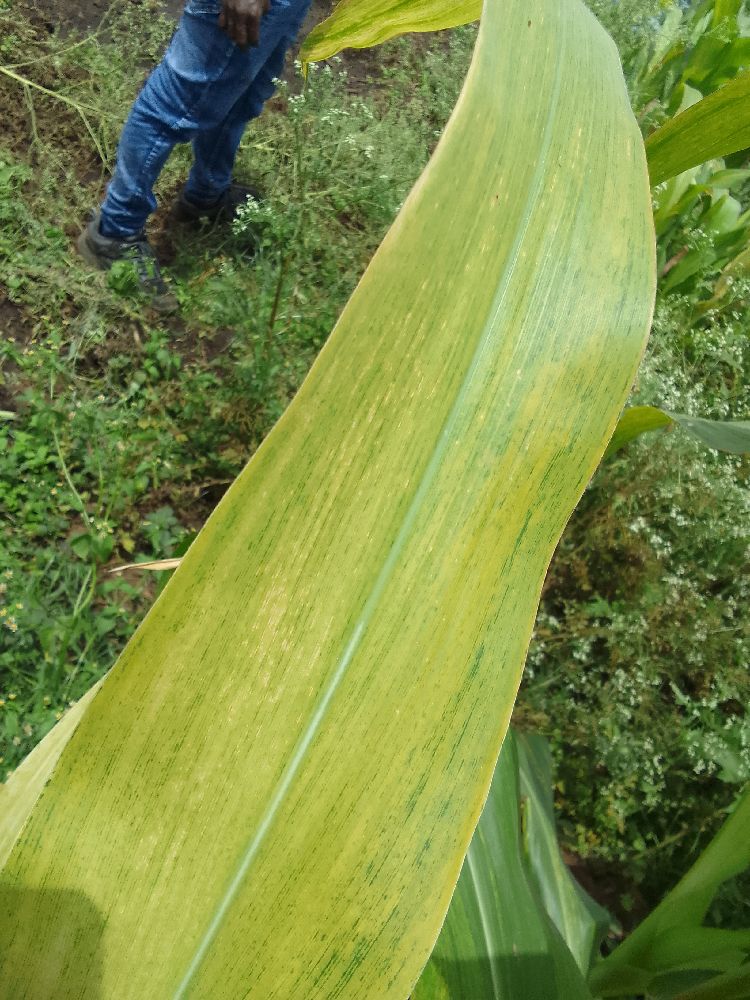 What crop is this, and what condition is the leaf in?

maize, maize lethal necrosis
